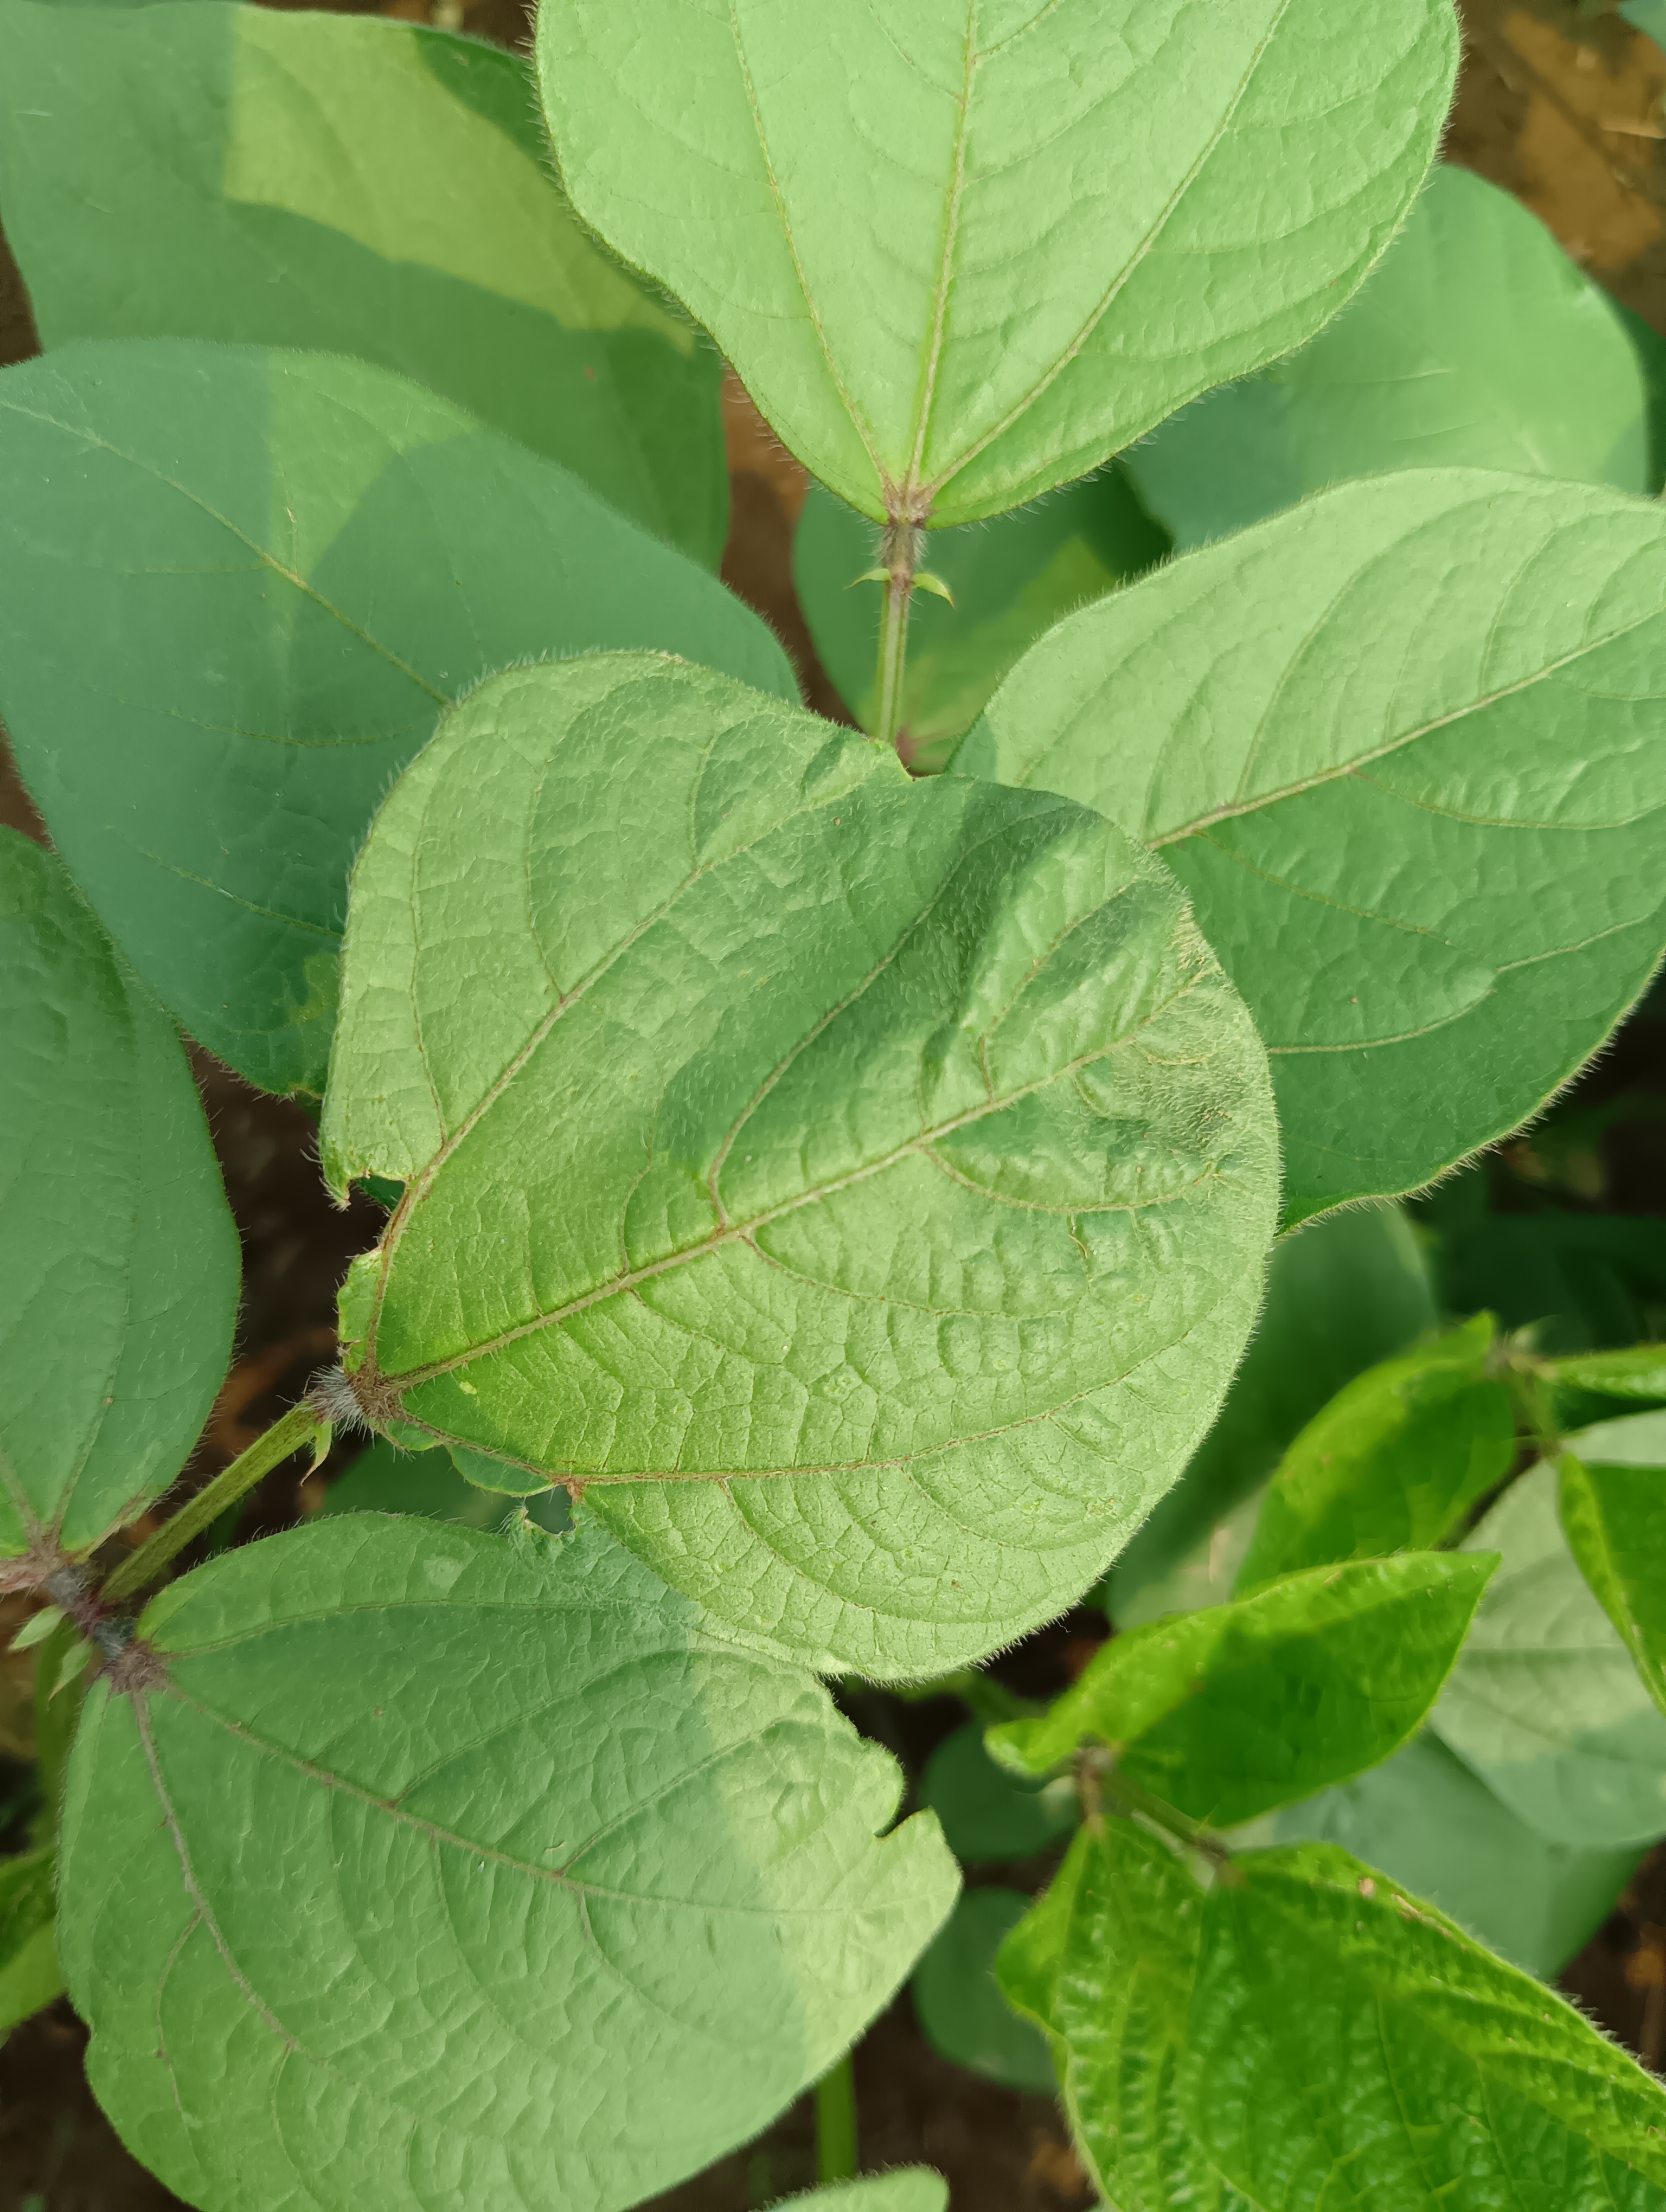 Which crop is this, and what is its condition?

mungbean, healthy
